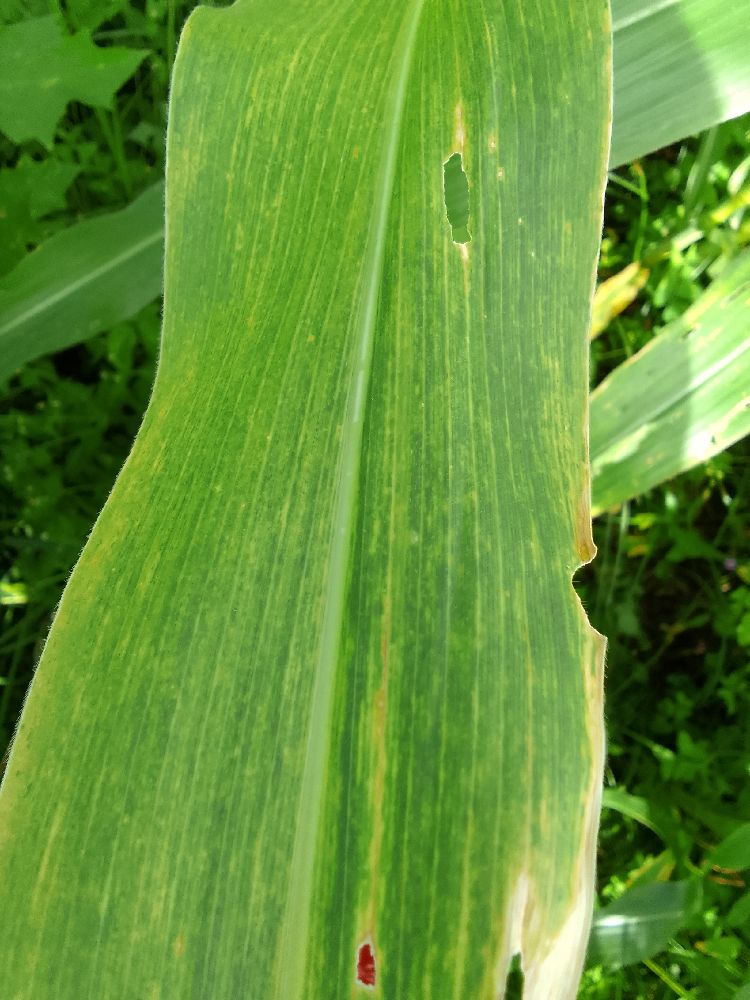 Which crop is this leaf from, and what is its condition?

maize, maize lethal necrosis
